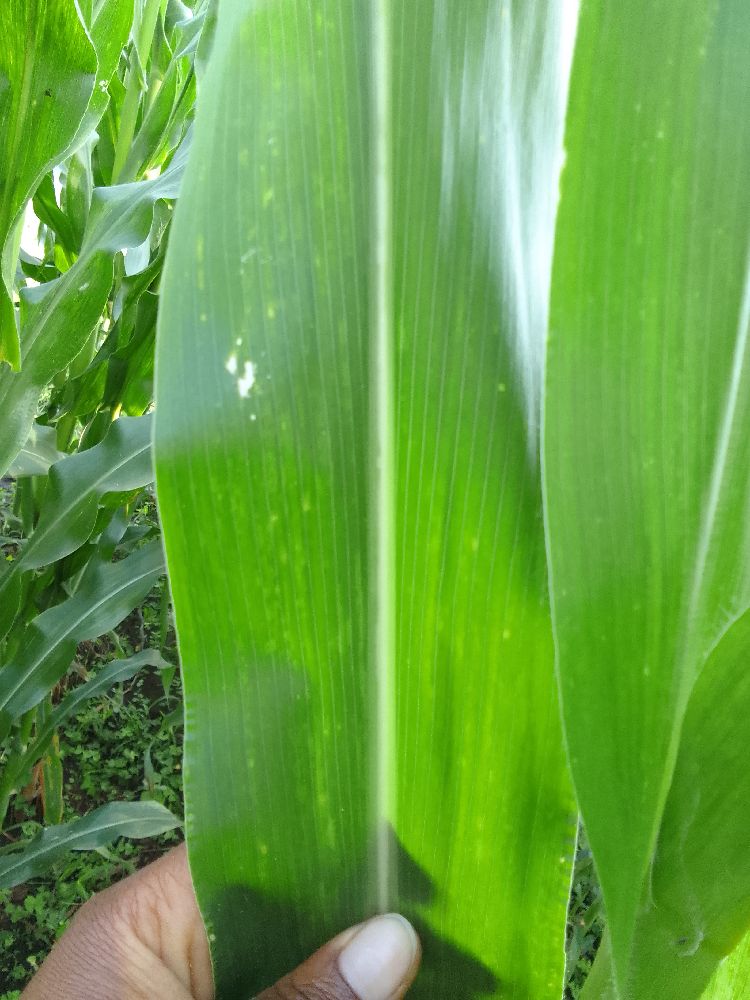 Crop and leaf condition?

maize, healthy
